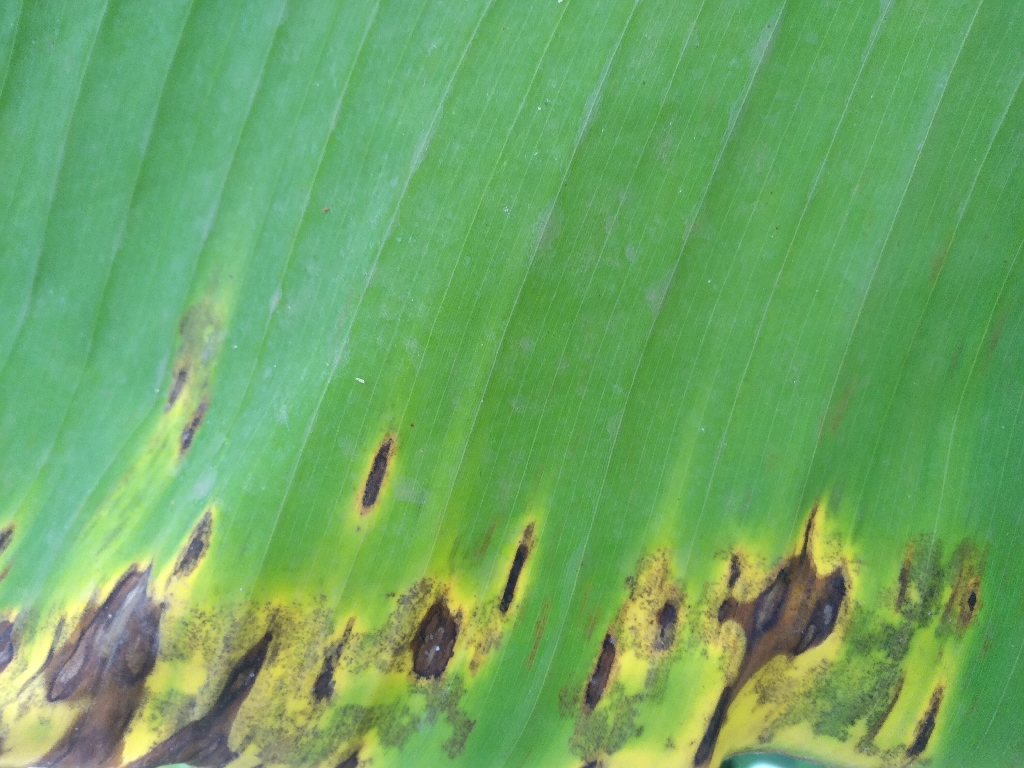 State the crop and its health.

banana, black sigatoka
